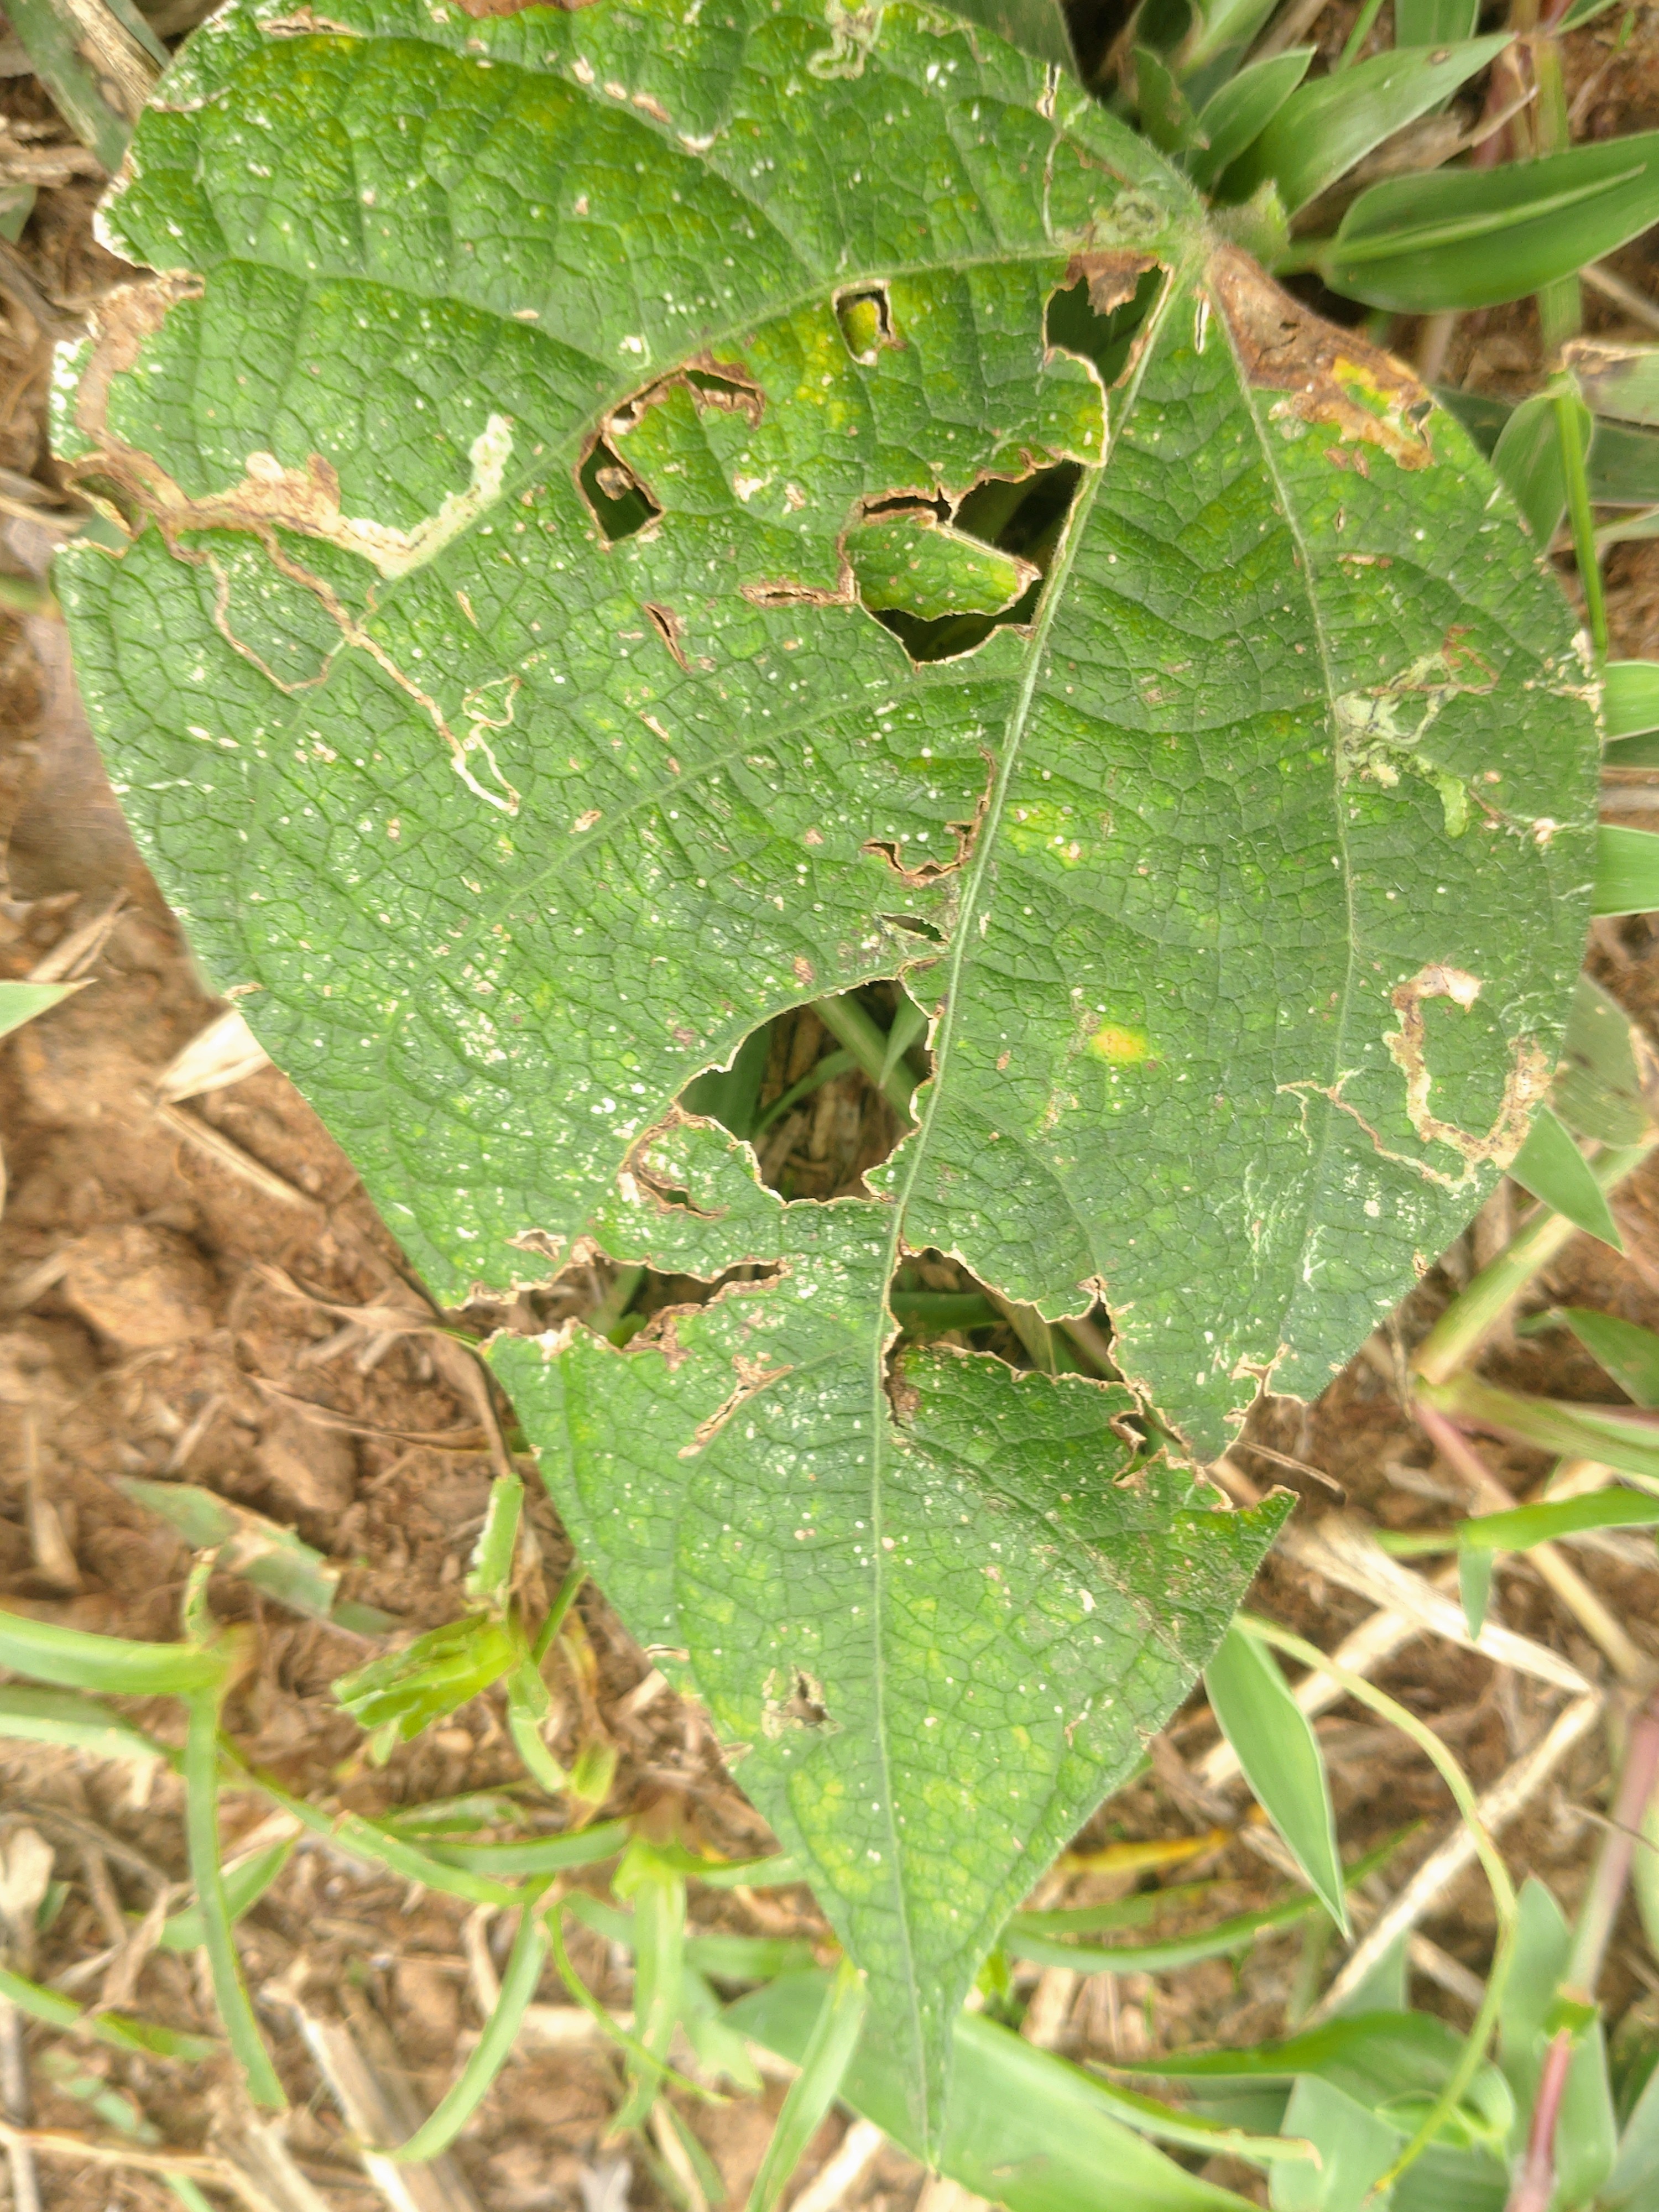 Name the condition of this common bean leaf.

anthracnose
